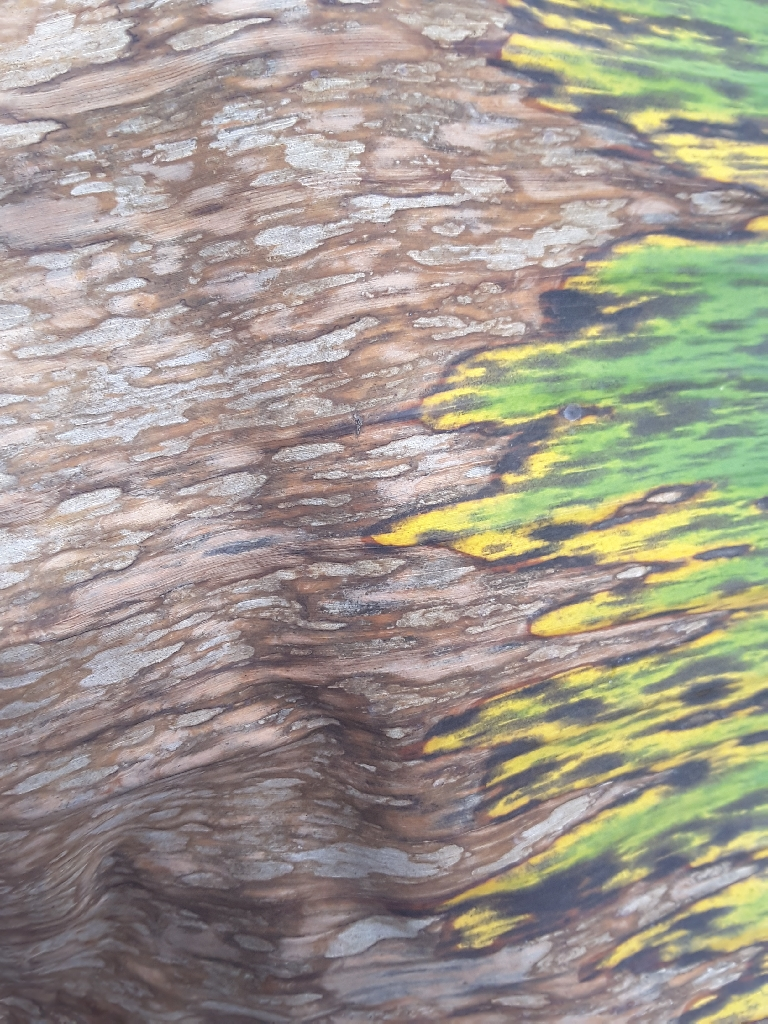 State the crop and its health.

banana, black sigatoka
